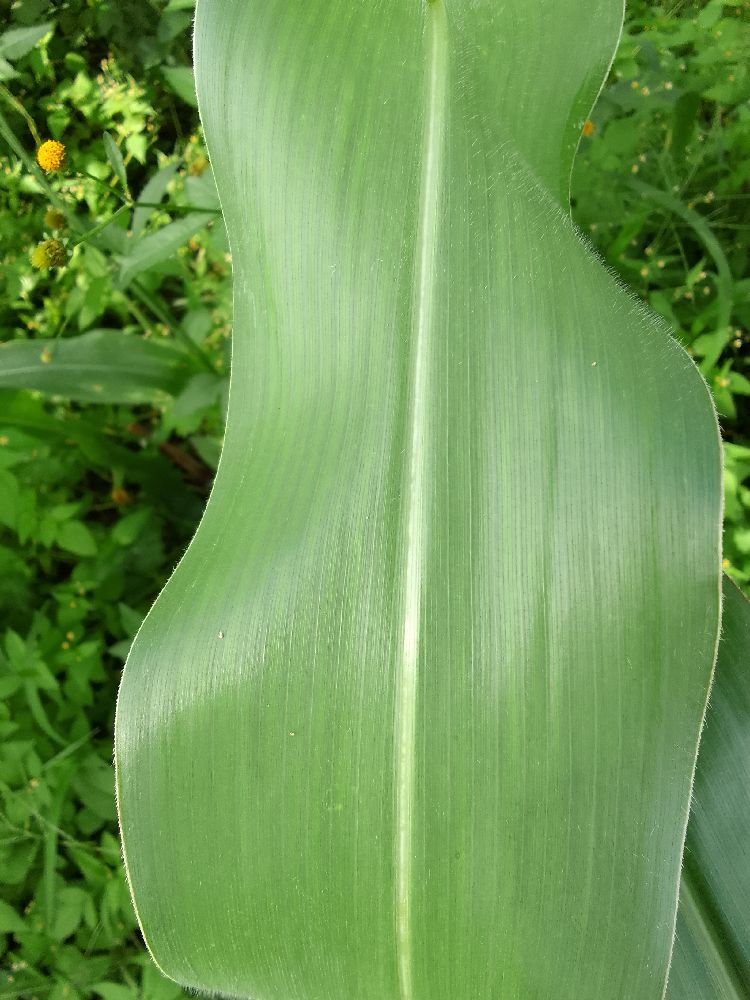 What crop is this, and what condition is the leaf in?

maize, healthy
